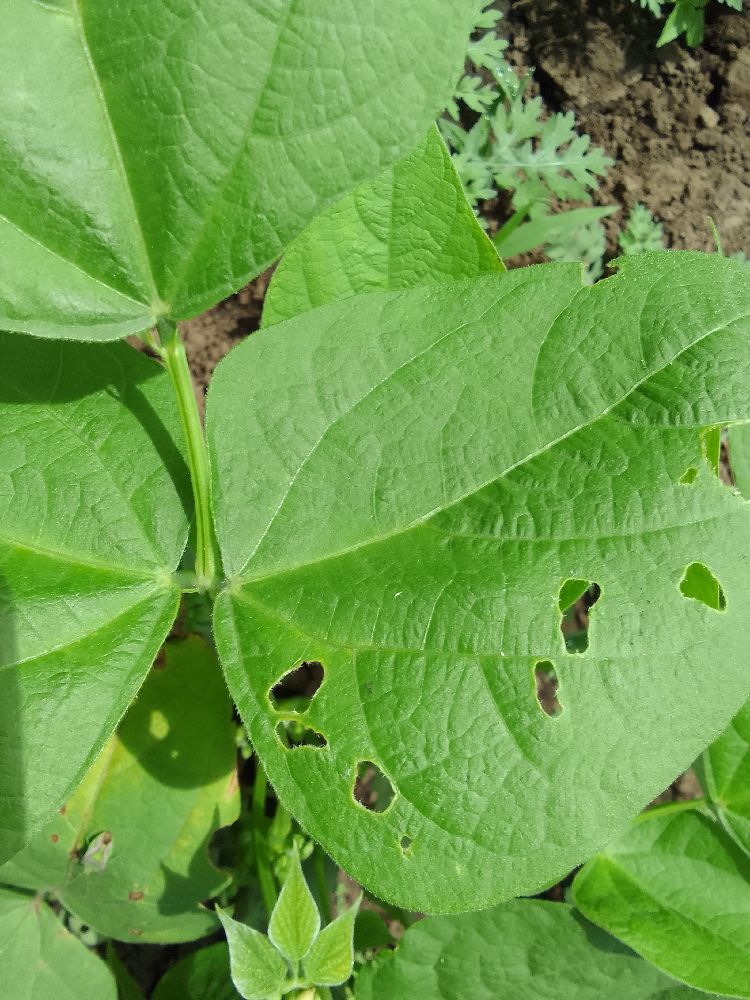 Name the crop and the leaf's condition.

common bean, healthy
